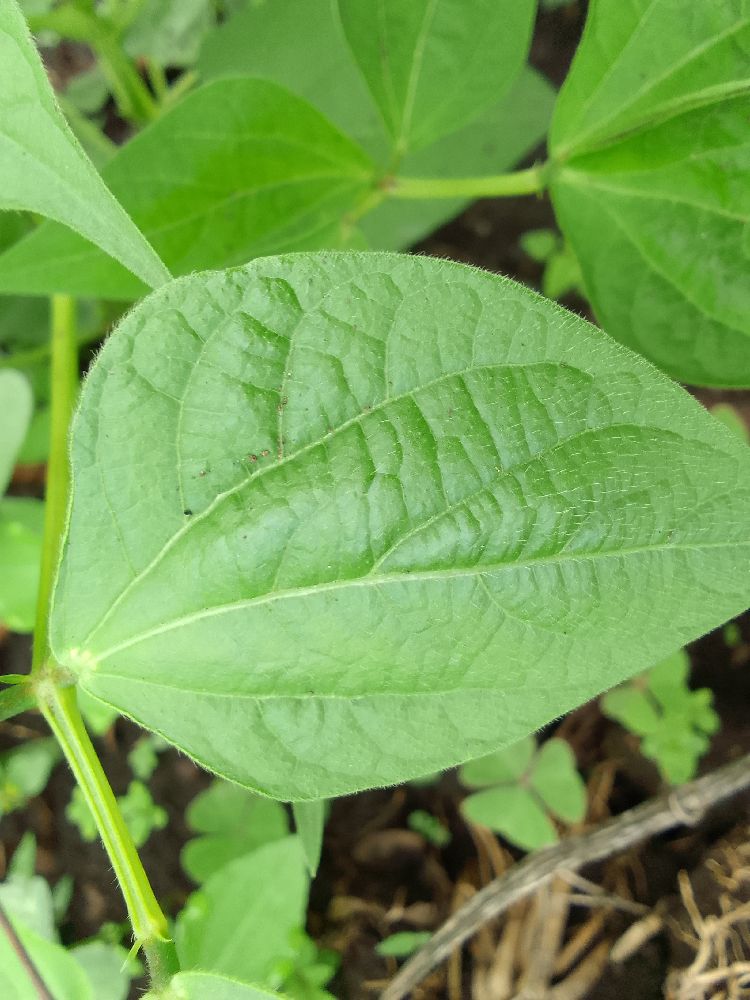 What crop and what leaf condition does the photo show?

common bean, healthy
